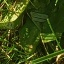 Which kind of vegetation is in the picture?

structured weed
